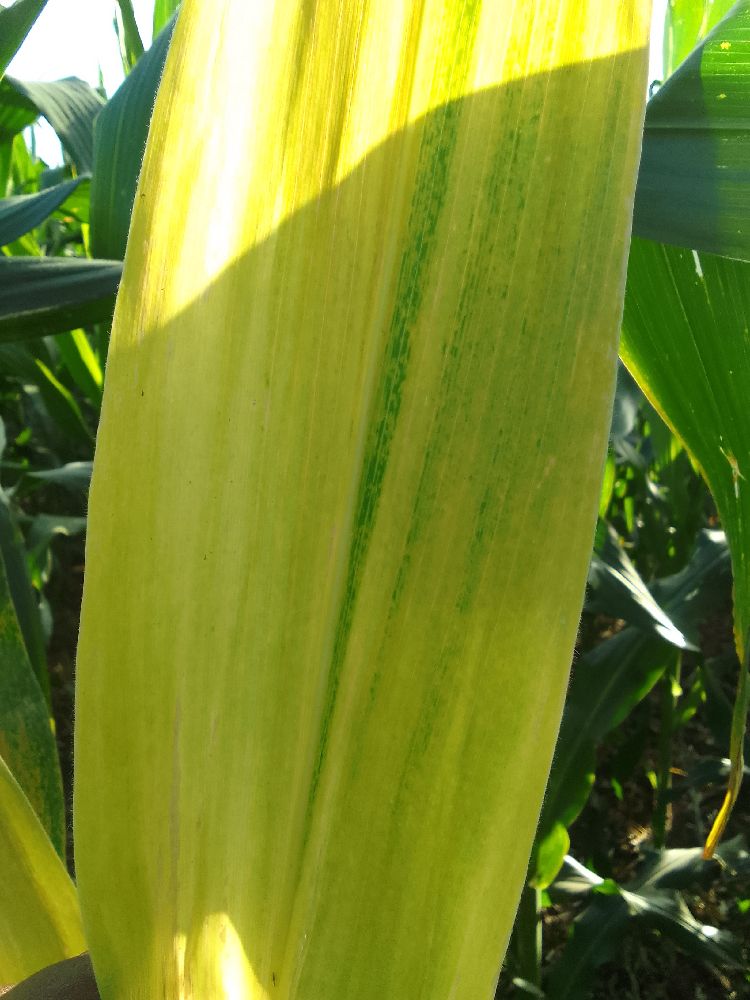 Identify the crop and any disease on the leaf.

maize, maize lethal necrosis
